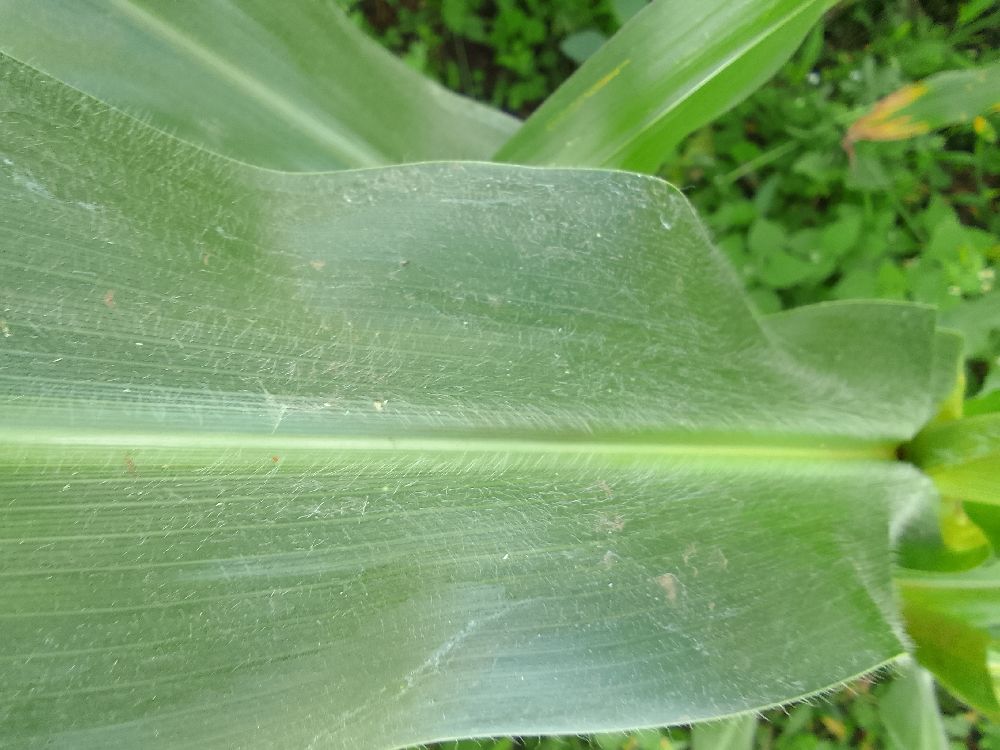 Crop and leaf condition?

maize, healthy
